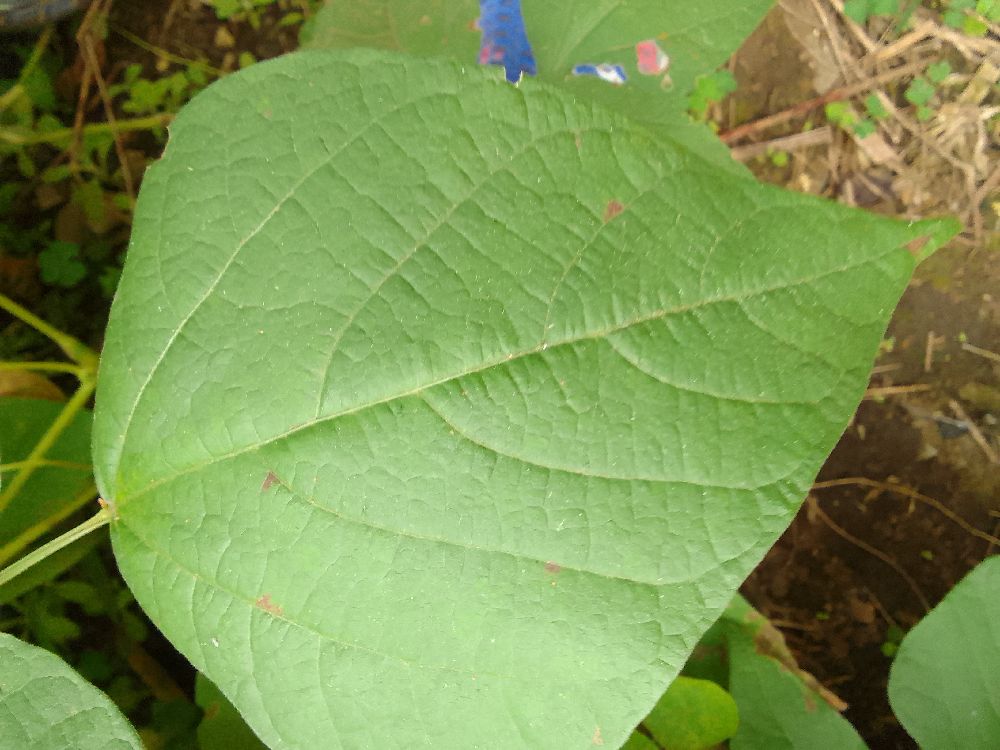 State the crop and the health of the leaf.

common bean, healthy
